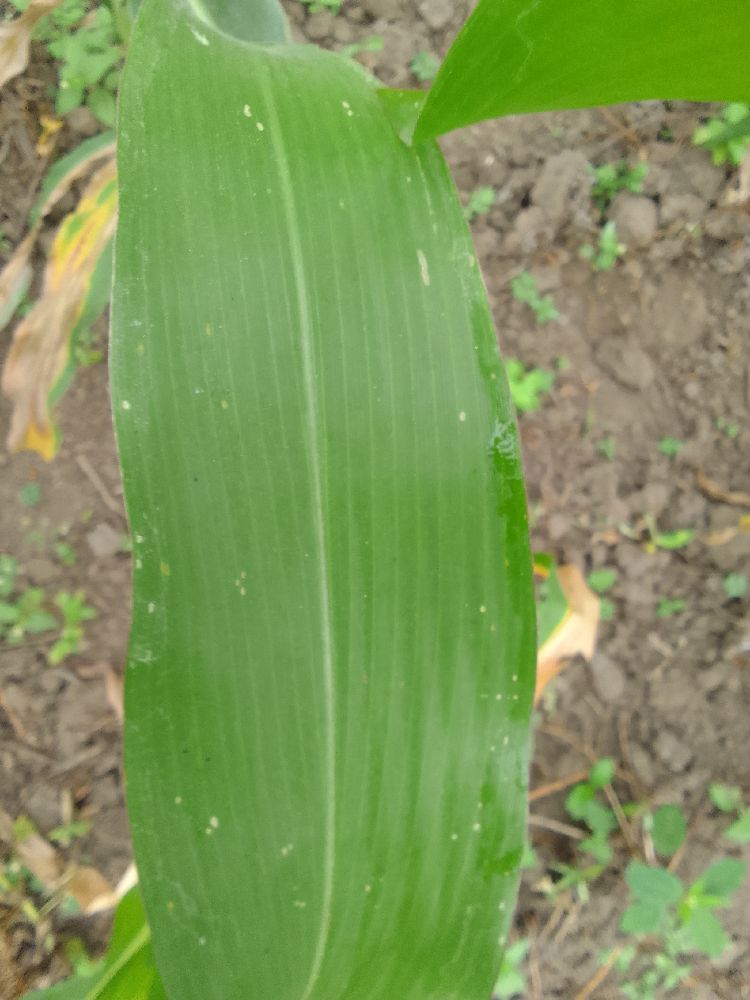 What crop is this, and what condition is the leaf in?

maize, healthy
